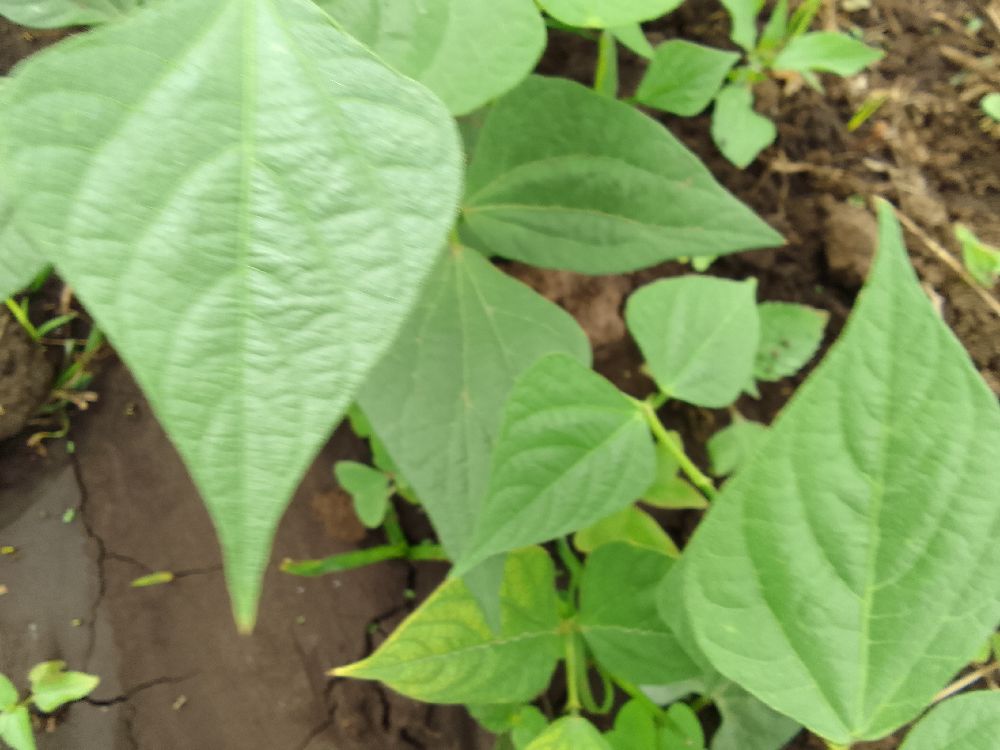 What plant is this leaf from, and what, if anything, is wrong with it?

common bean, healthy
